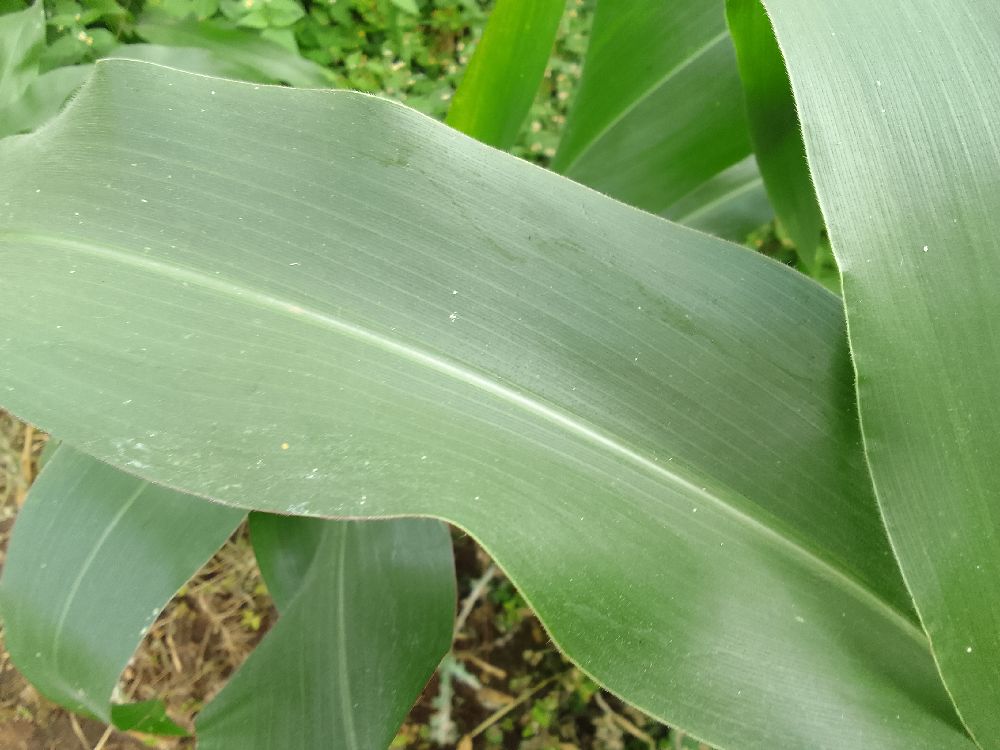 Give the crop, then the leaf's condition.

maize, healthy
